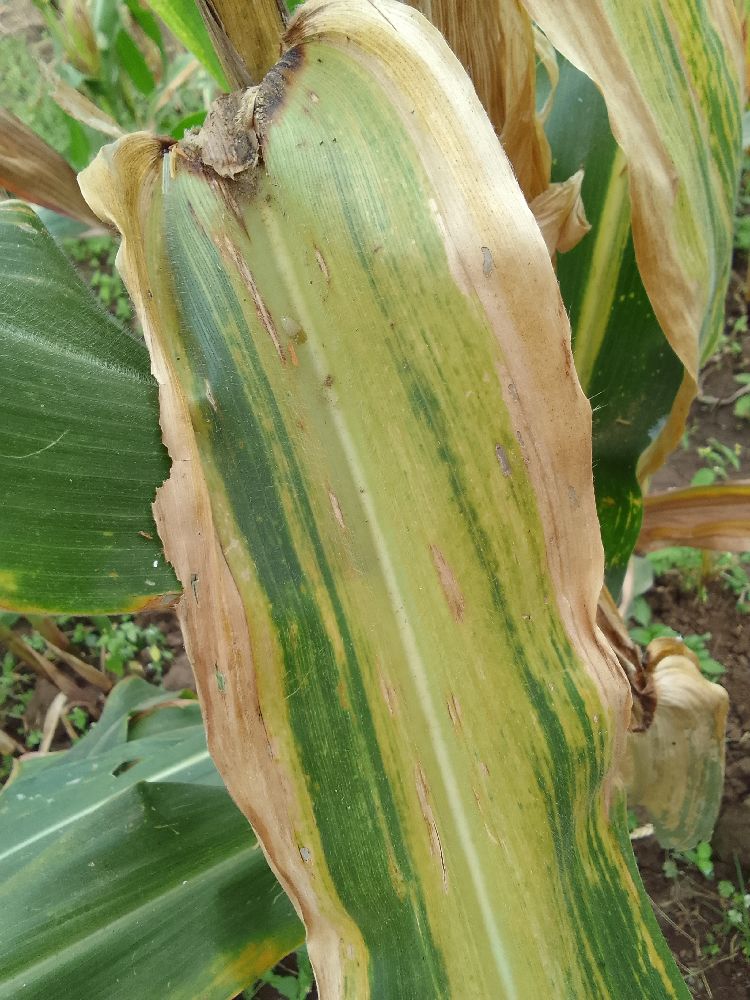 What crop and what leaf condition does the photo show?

maize, maize lethal necrosis
